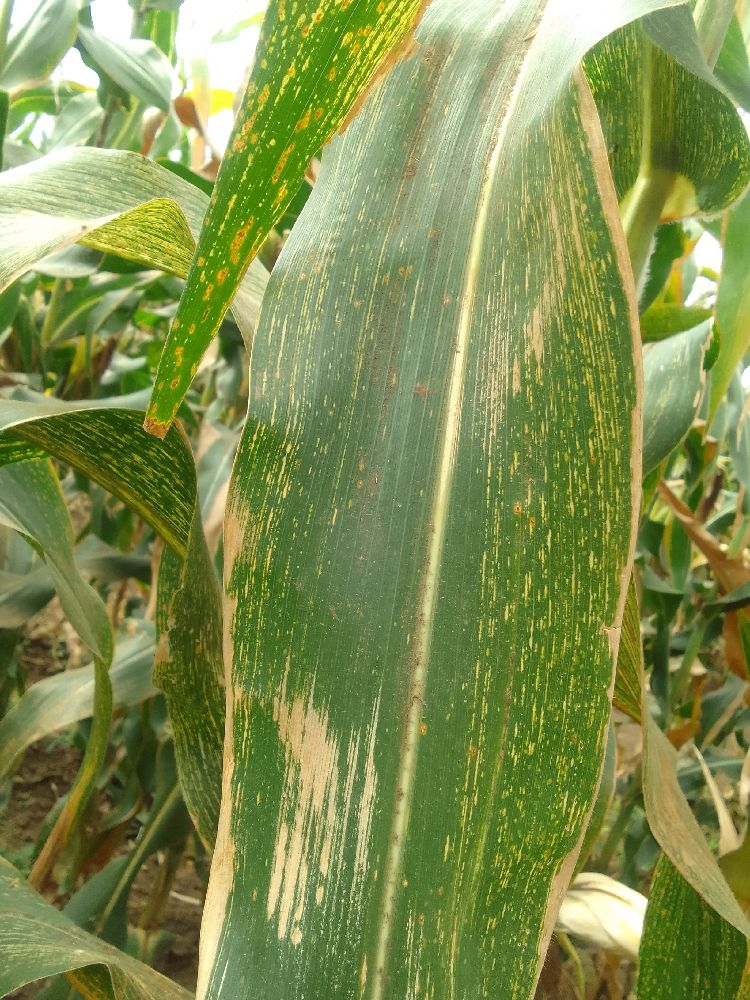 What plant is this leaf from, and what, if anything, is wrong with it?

maize, maize streak virus
